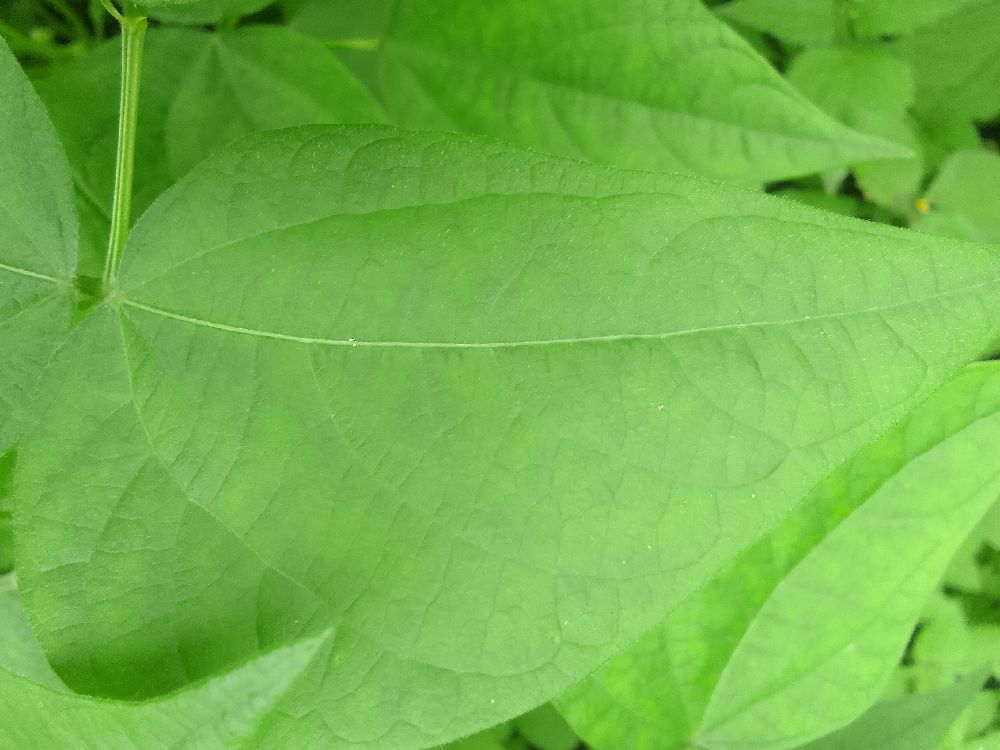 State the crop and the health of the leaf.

common bean, healthy
